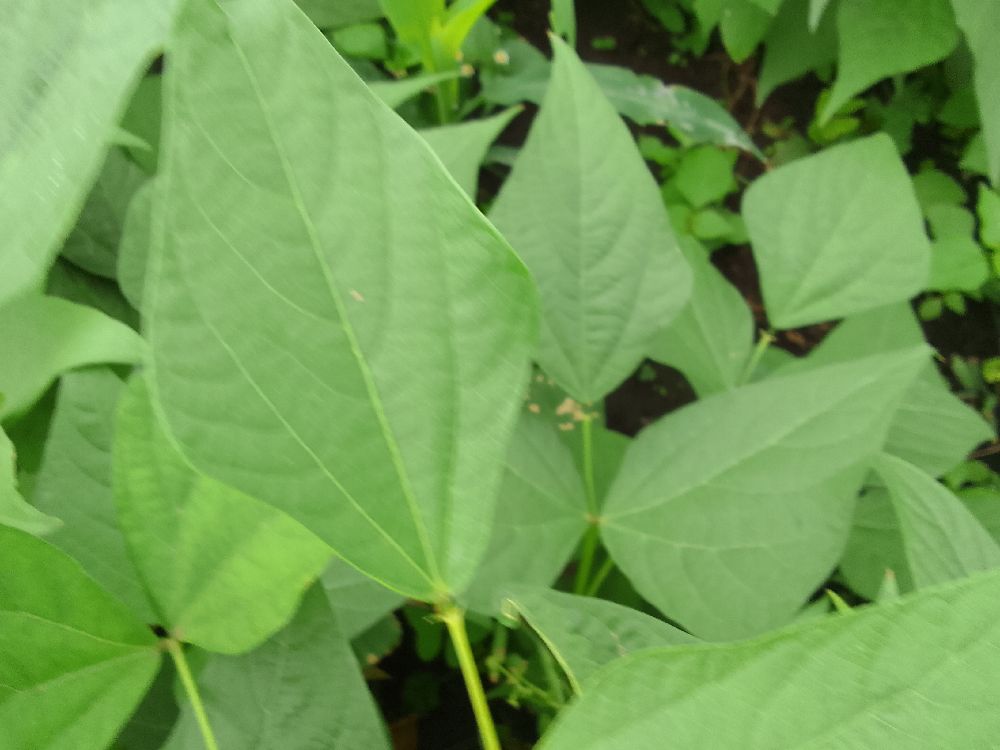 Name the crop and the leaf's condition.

common bean, healthy
